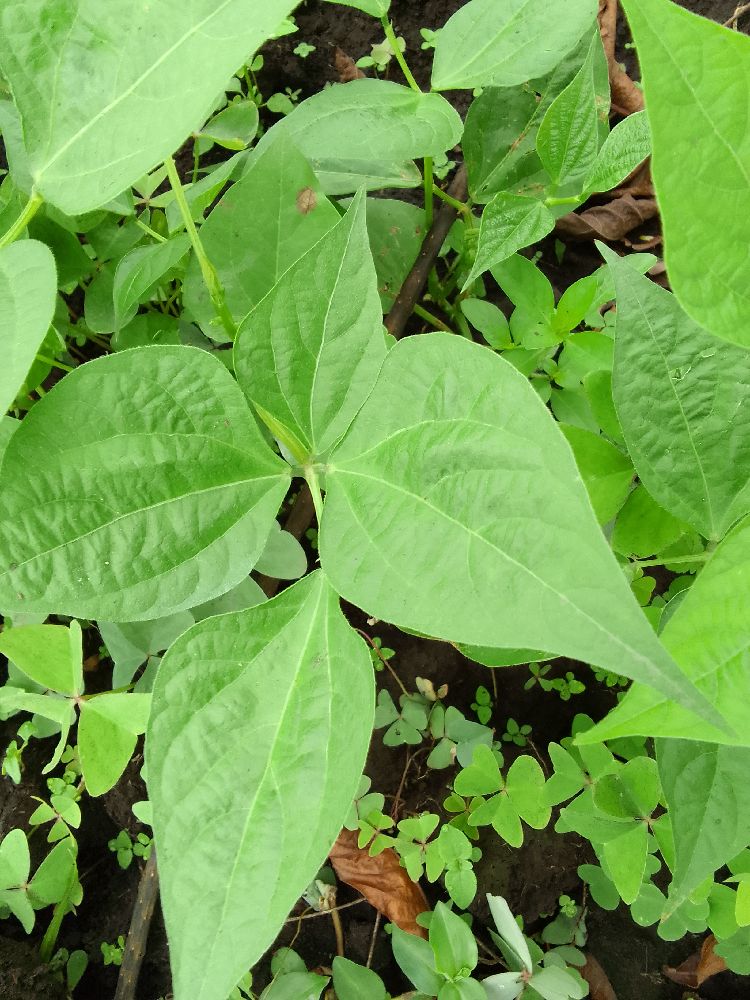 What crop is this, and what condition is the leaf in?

common bean, healthy
